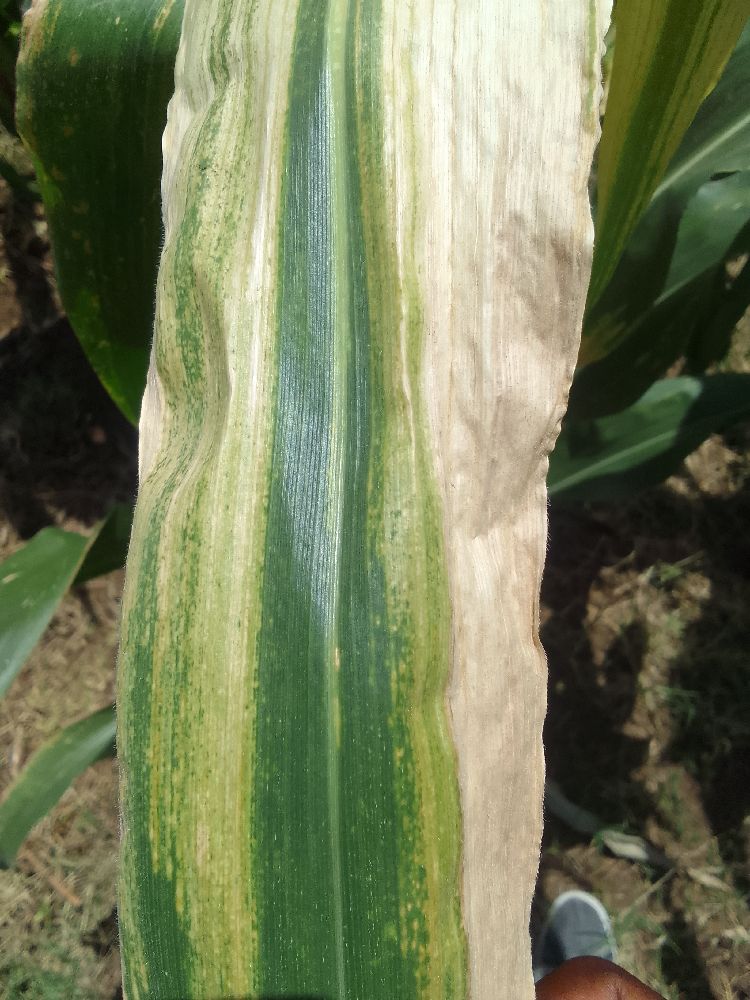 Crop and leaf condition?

maize, maize lethal necrosis
